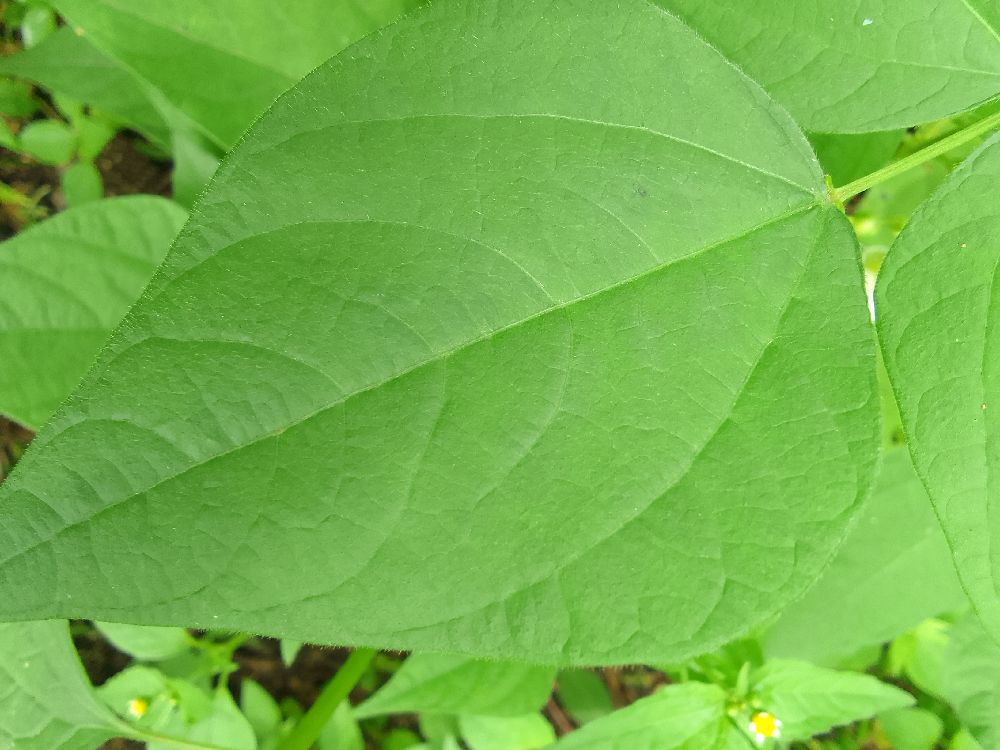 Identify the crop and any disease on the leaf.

common bean, healthy
